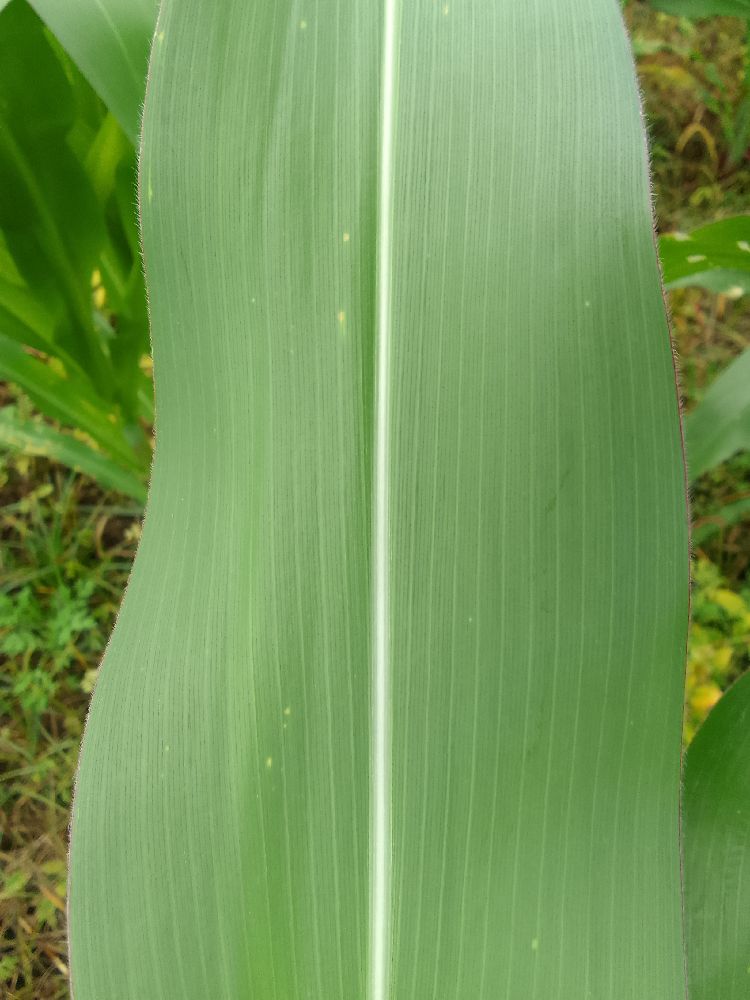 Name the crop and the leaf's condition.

maize, healthy
